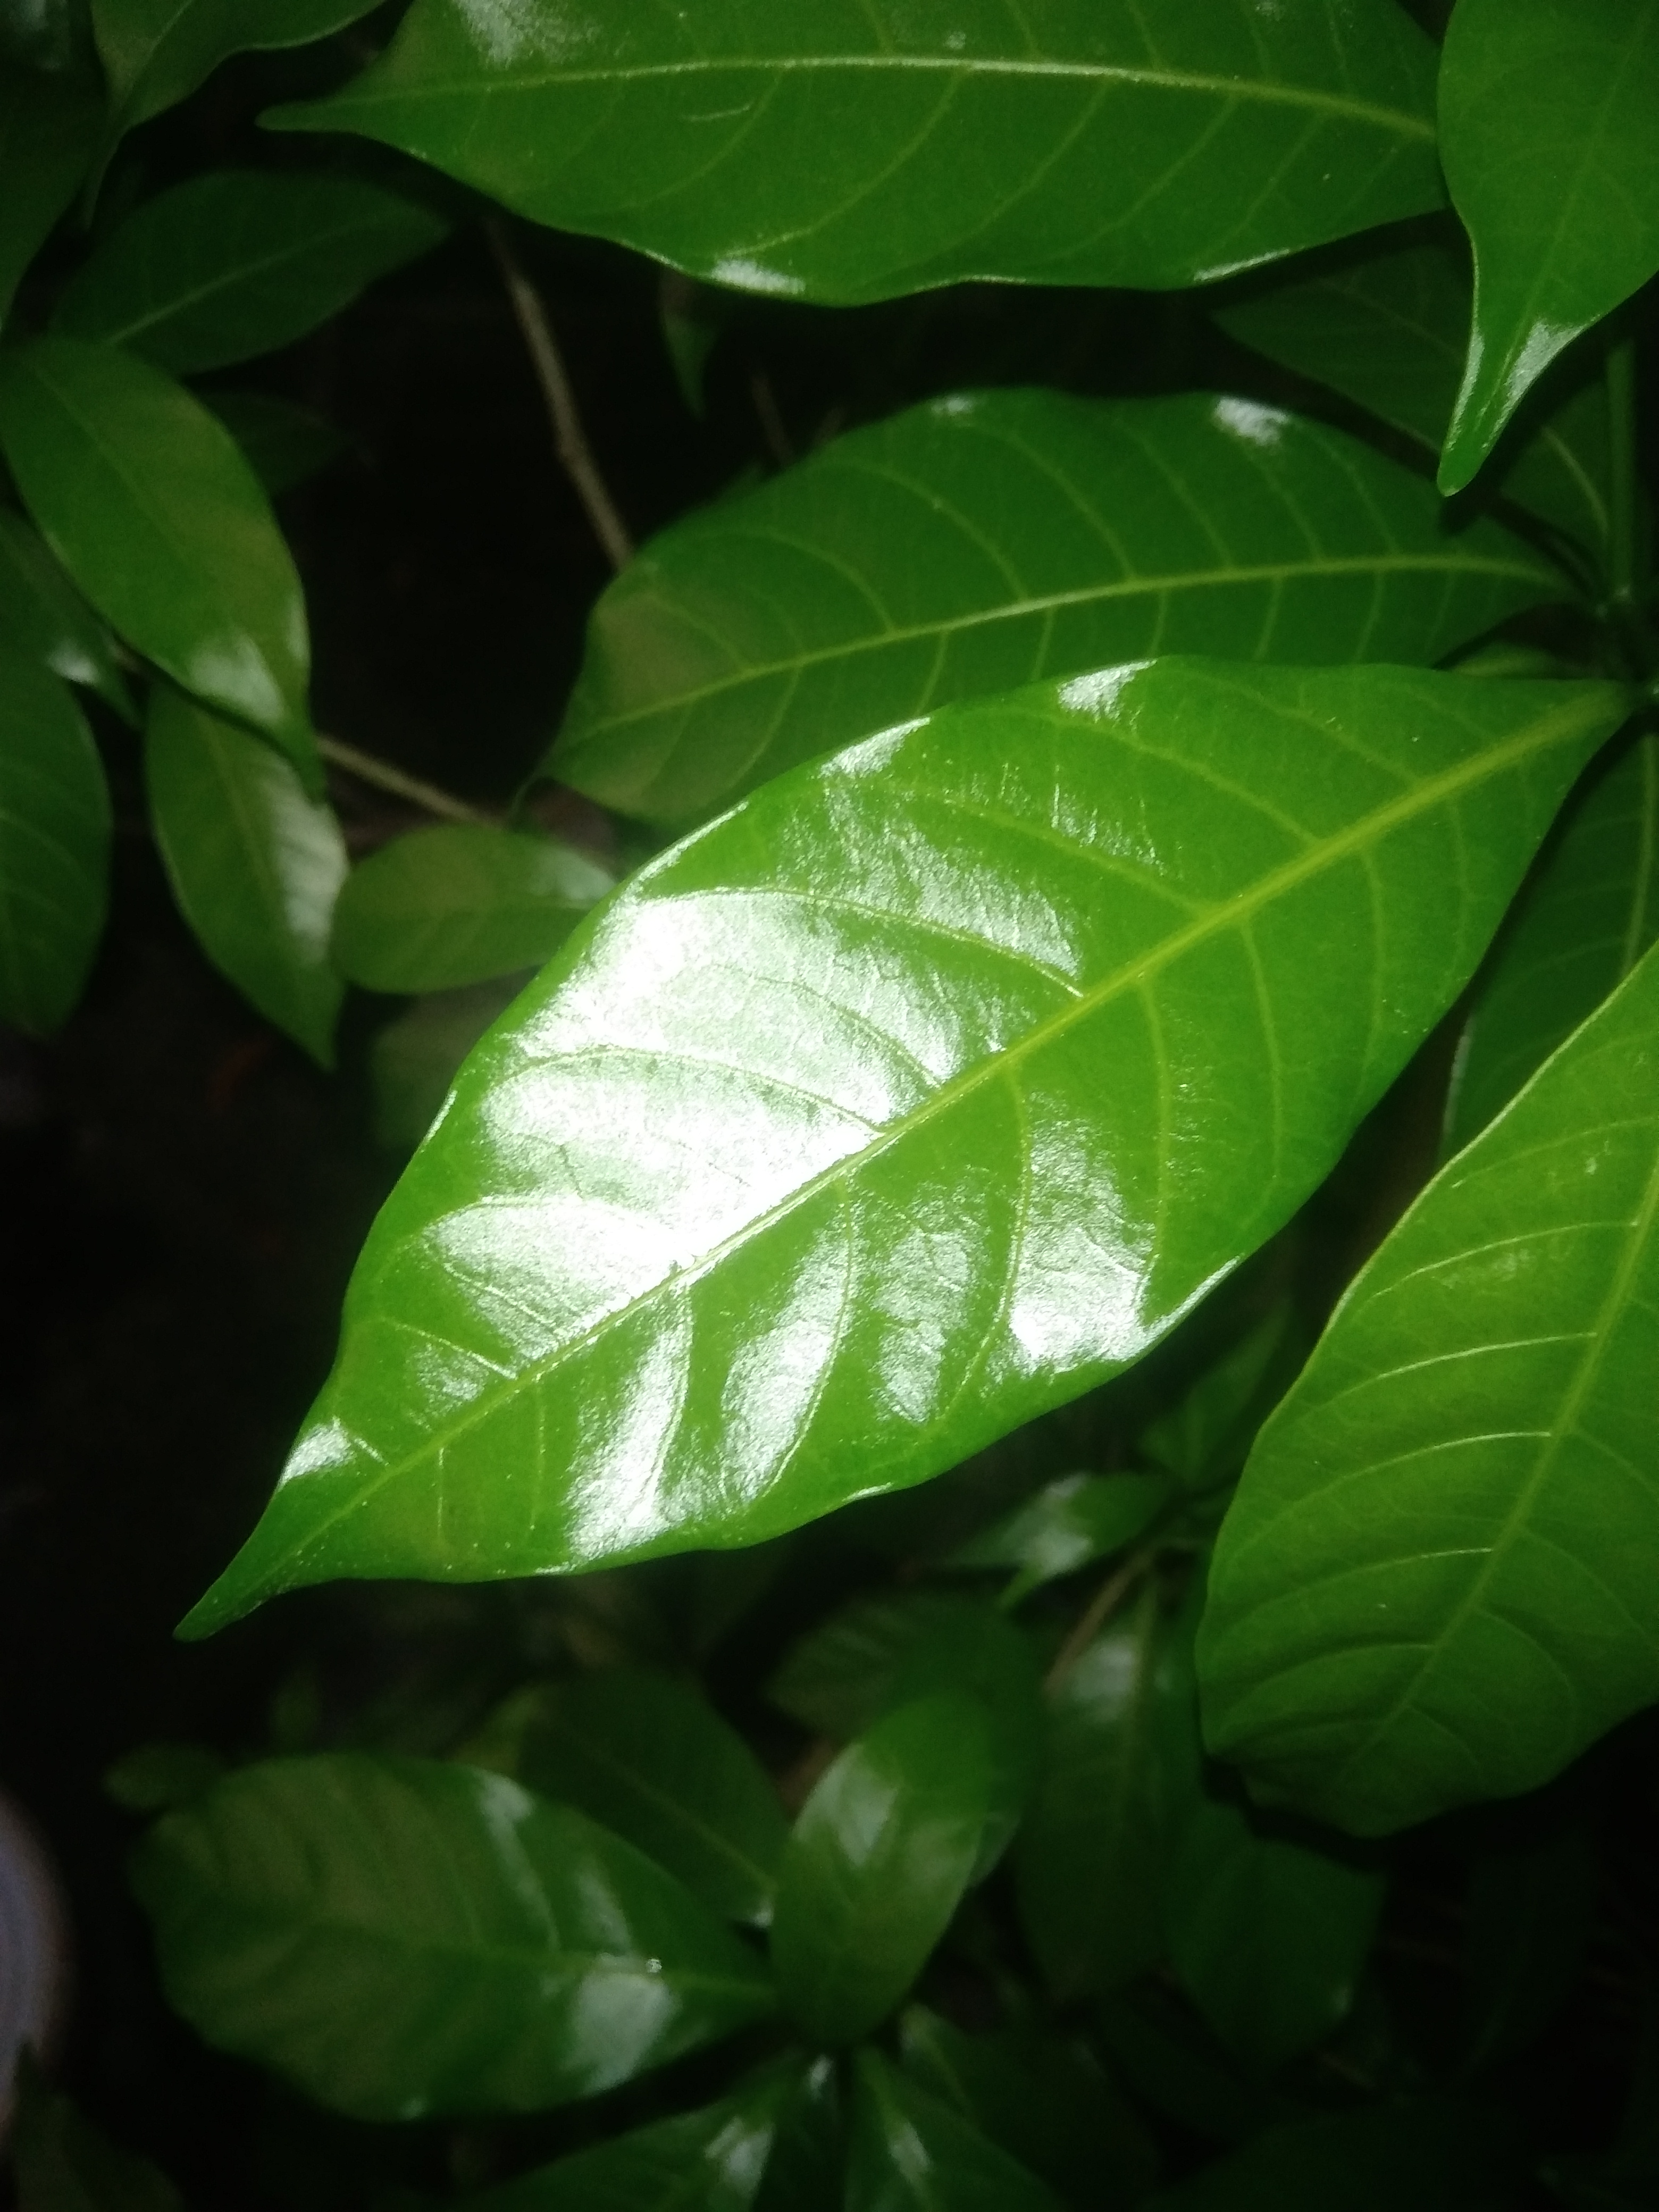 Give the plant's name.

togor
